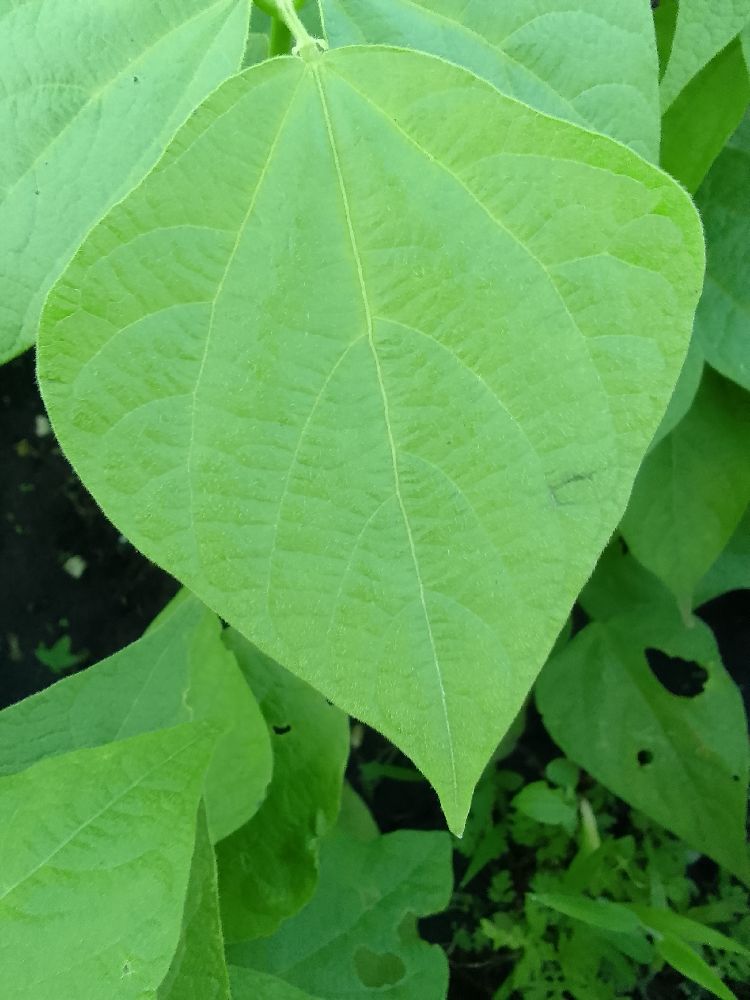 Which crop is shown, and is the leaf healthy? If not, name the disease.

common bean, healthy
